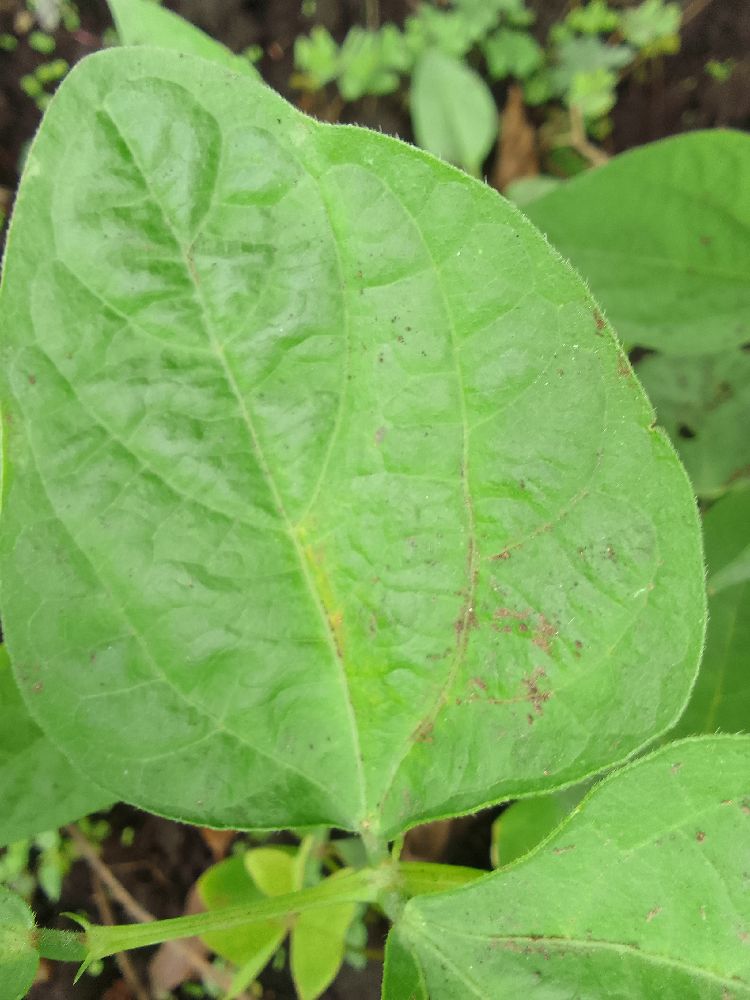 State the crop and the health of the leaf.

common bean, healthy
